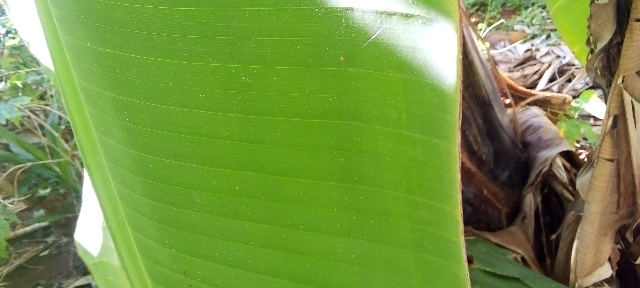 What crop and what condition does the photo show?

banana, healthy
